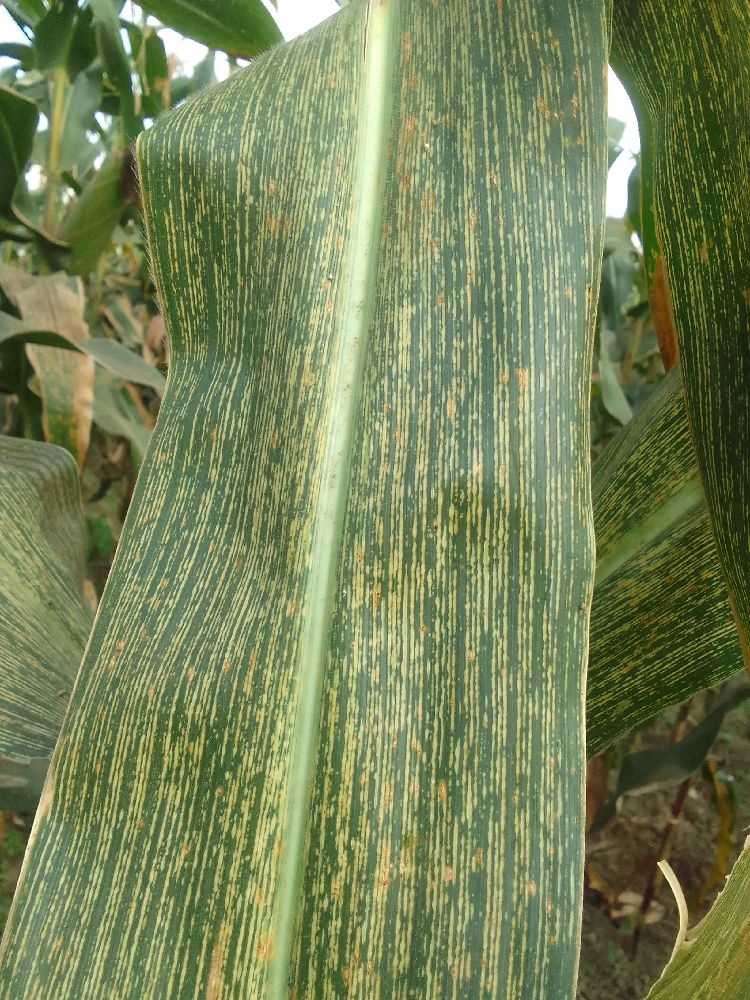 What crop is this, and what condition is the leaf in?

maize, maize streak virus
